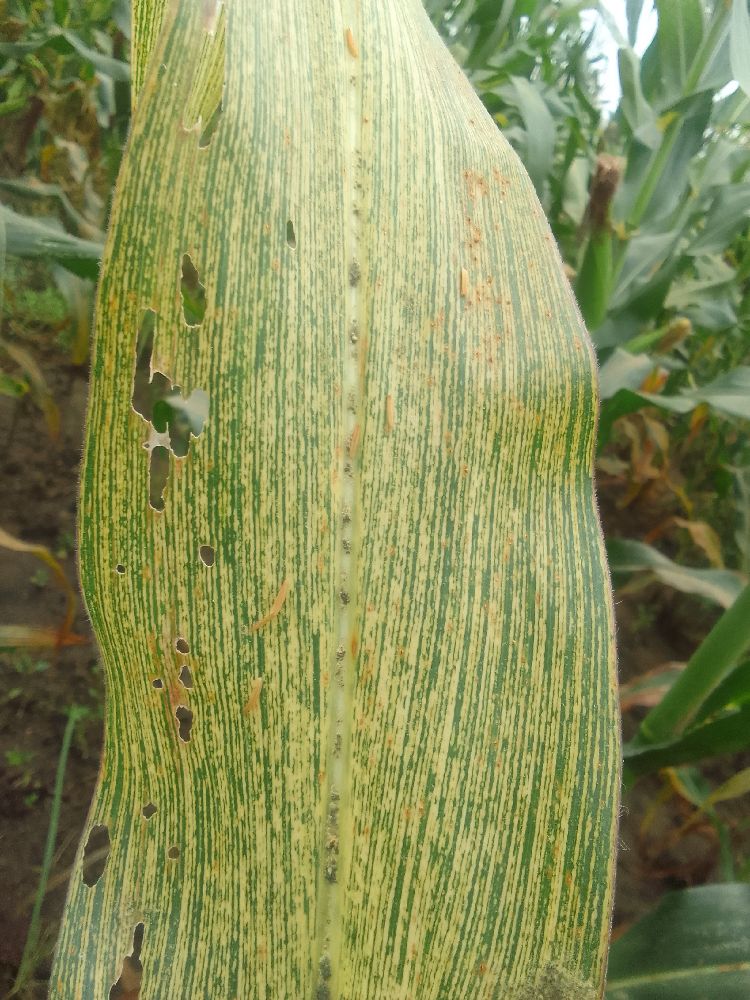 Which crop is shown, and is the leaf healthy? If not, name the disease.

maize, maize streak virus
